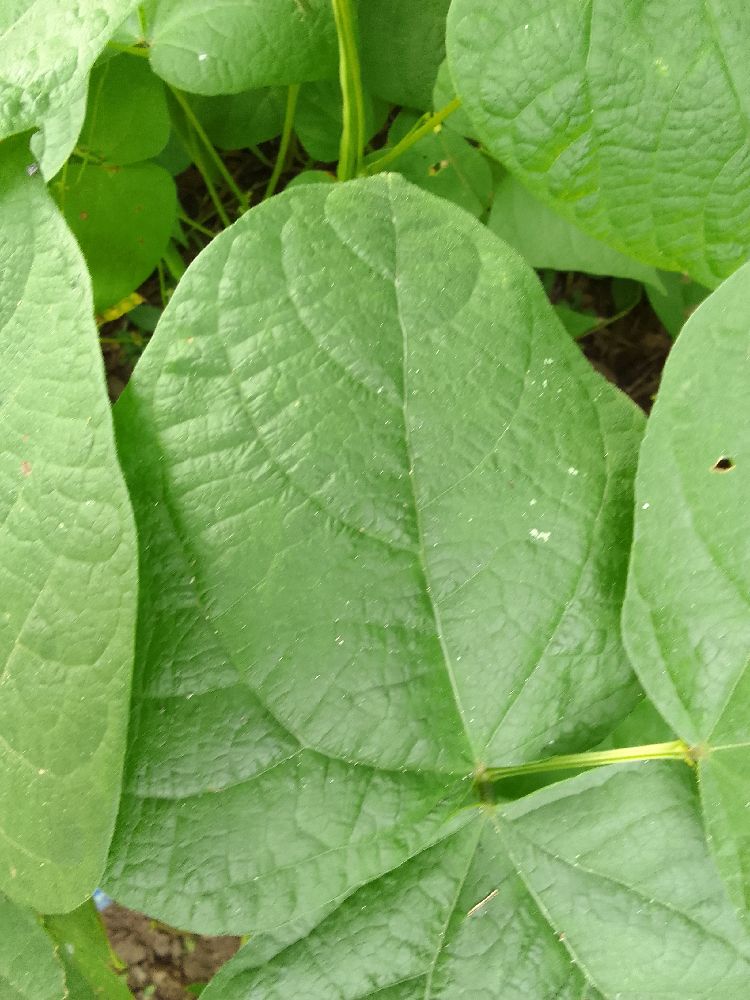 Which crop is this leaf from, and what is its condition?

common bean, healthy
